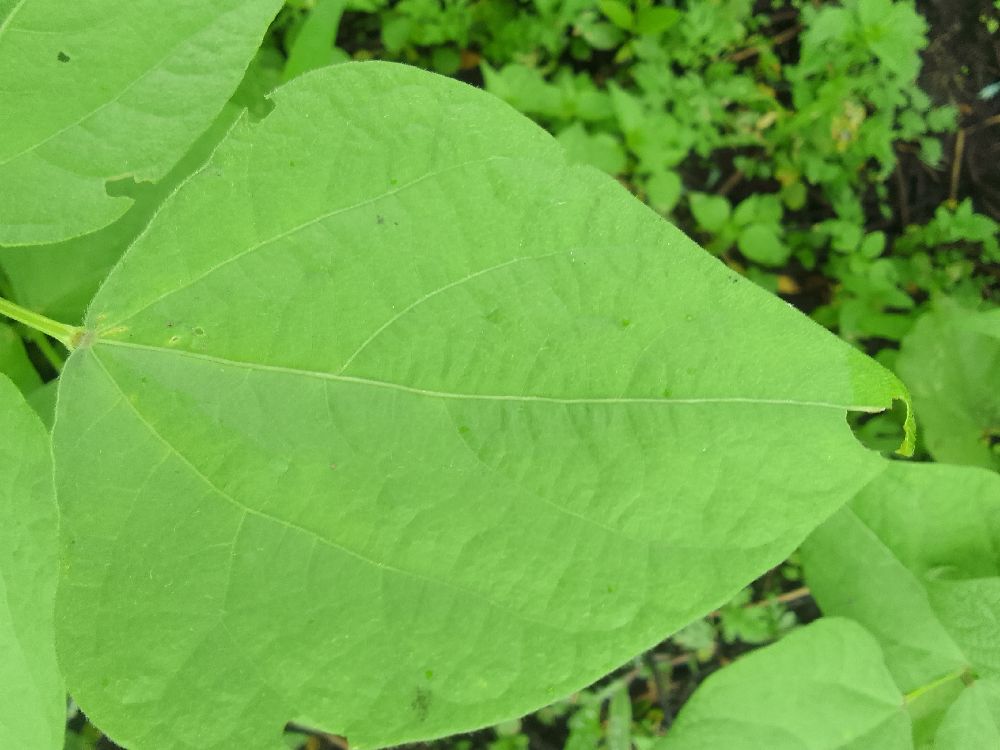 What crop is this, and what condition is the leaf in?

common bean, healthy
